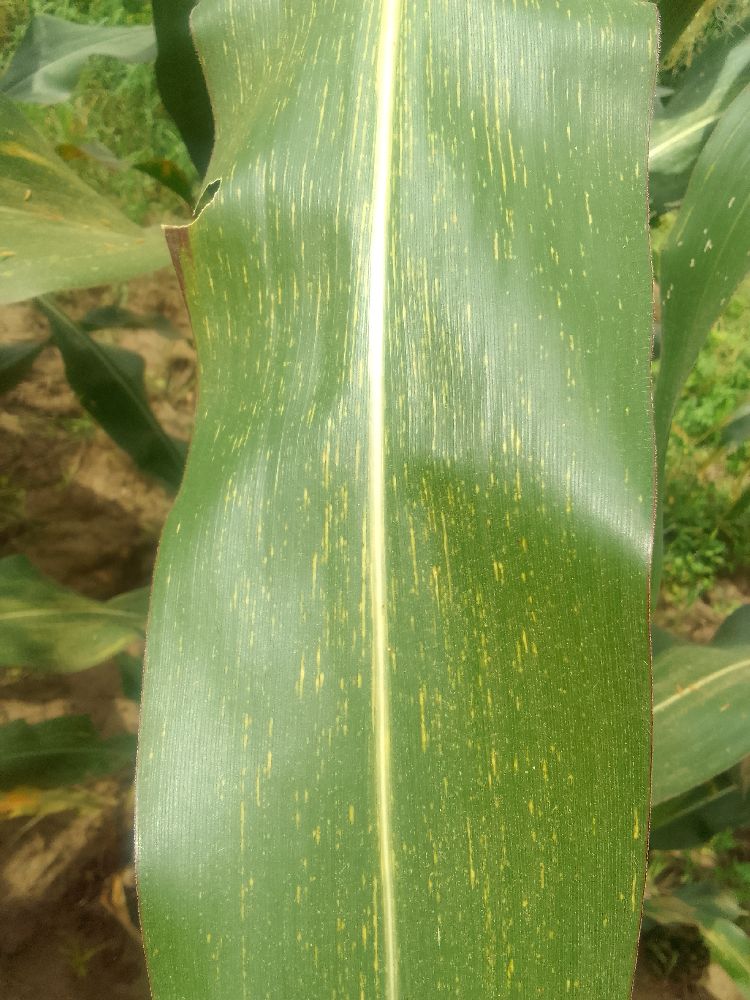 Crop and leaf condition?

maize, maize streak virus
